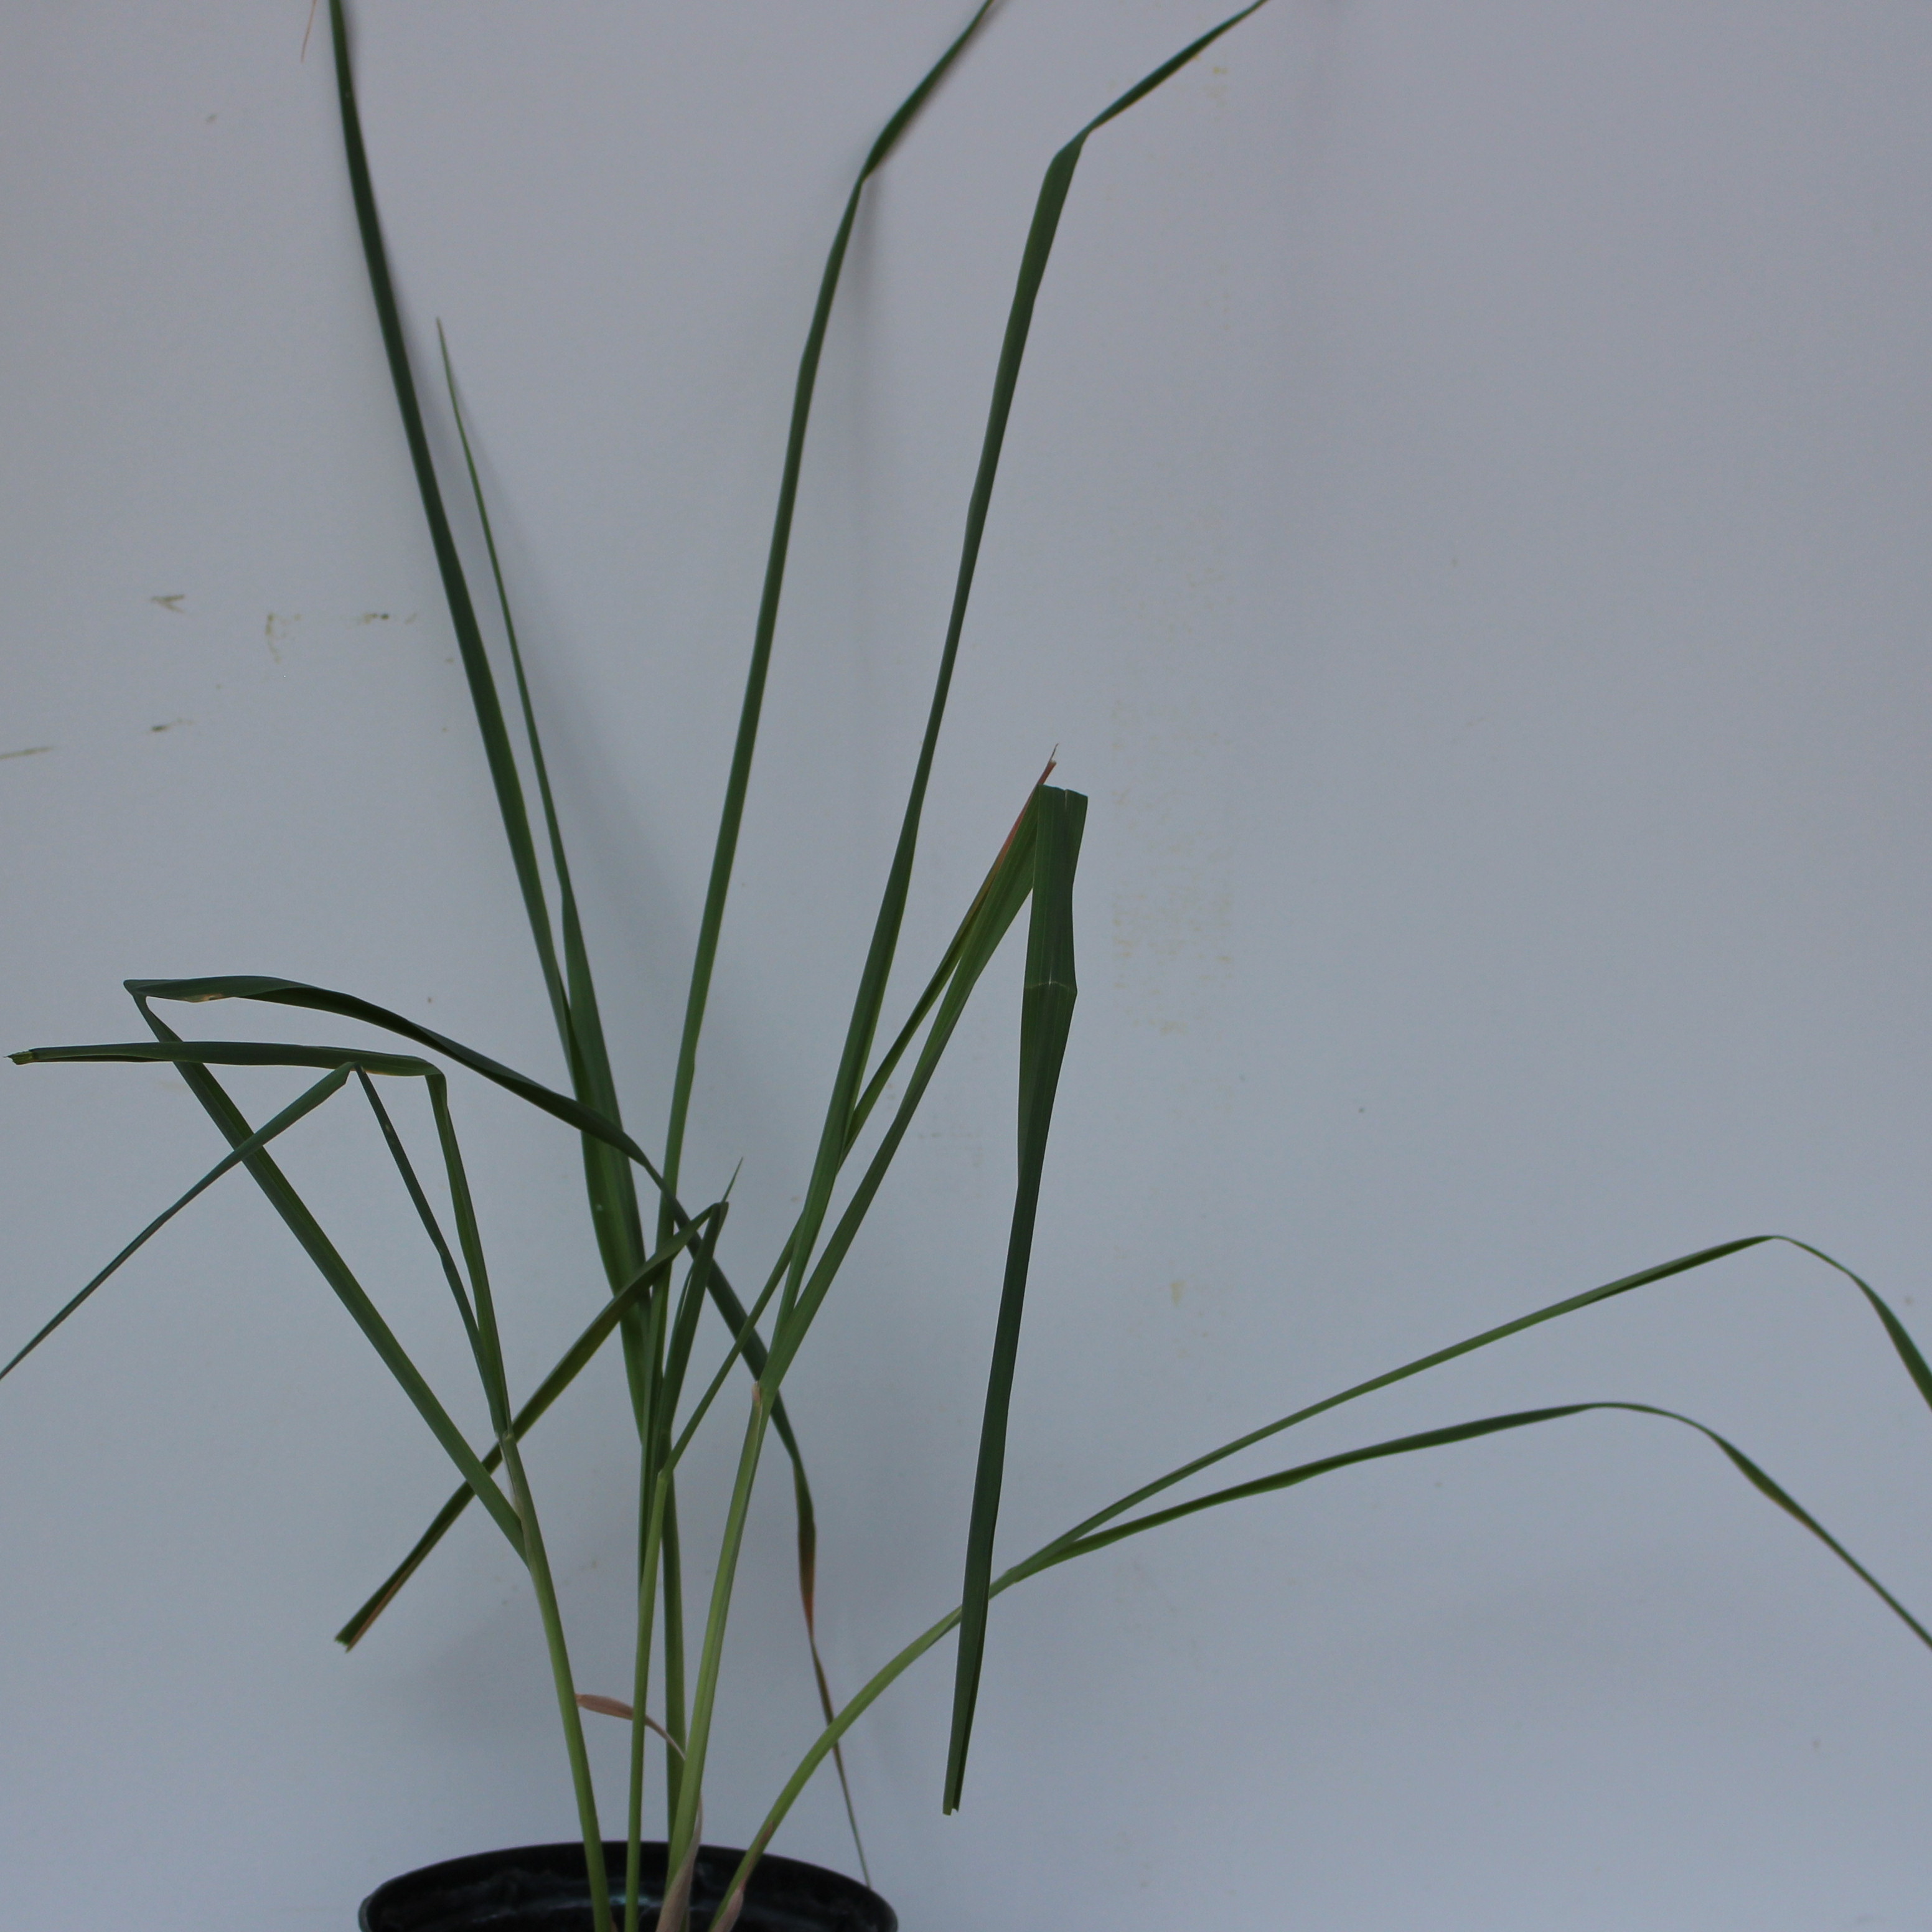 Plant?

Avena sterilis
